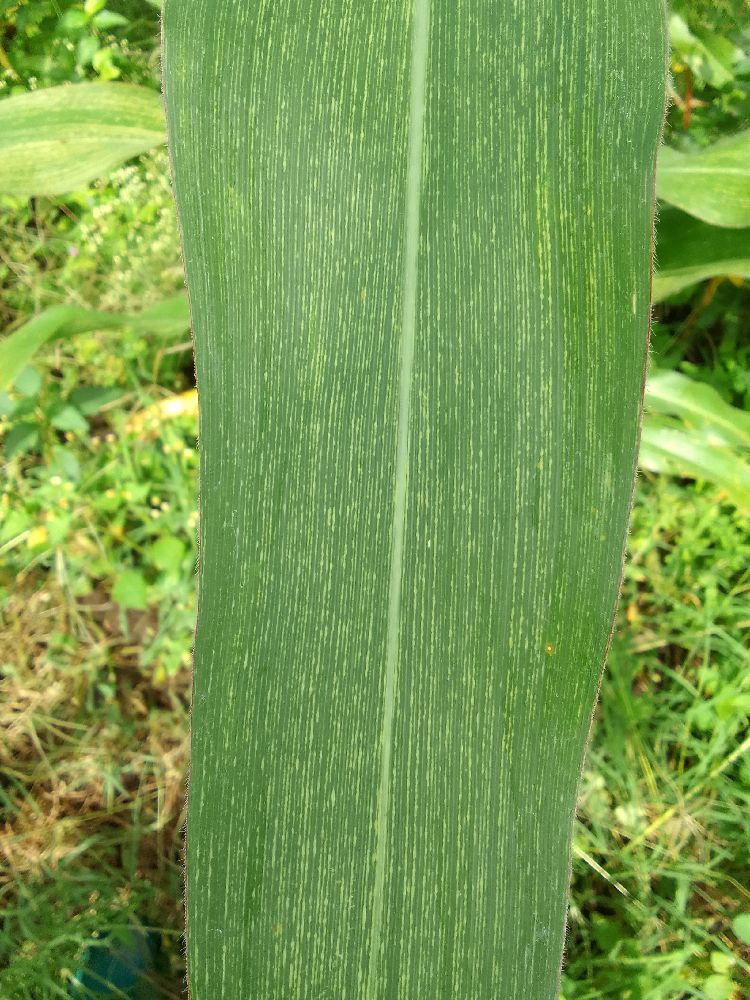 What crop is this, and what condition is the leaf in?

maize, maize streak virus
